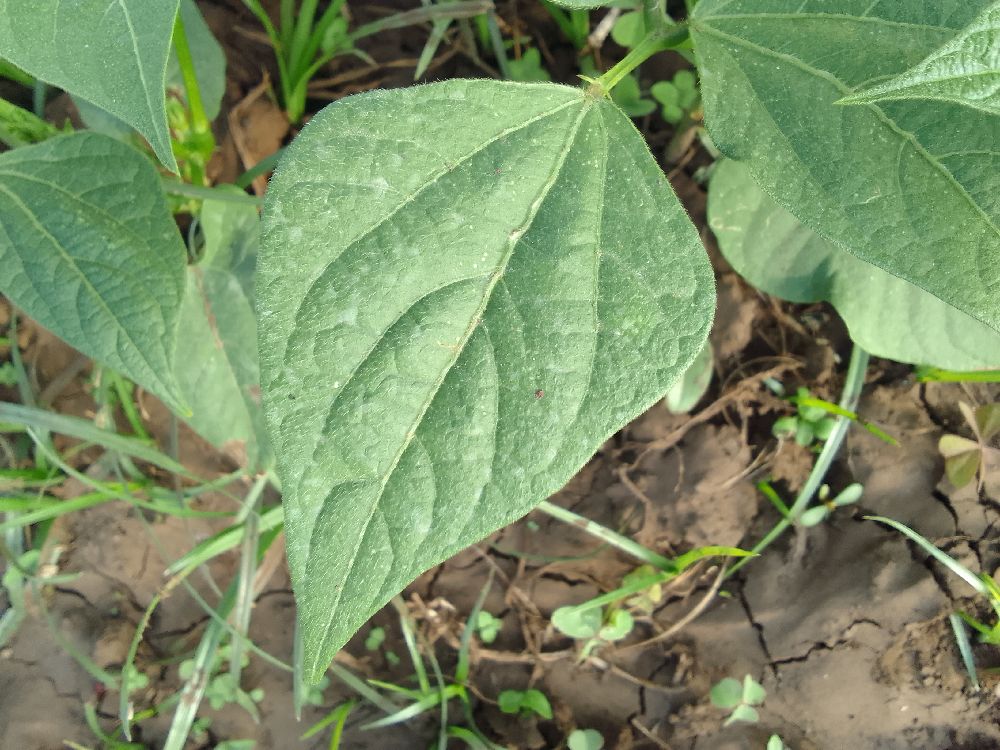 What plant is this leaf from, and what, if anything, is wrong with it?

common bean, healthy
